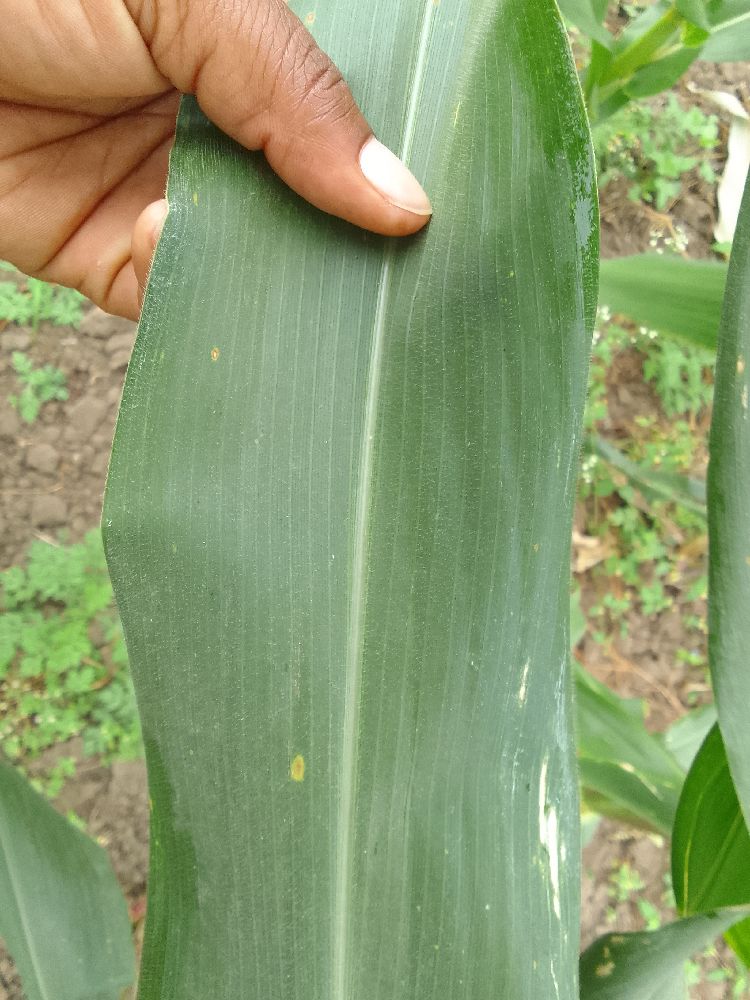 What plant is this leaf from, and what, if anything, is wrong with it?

maize, healthy
